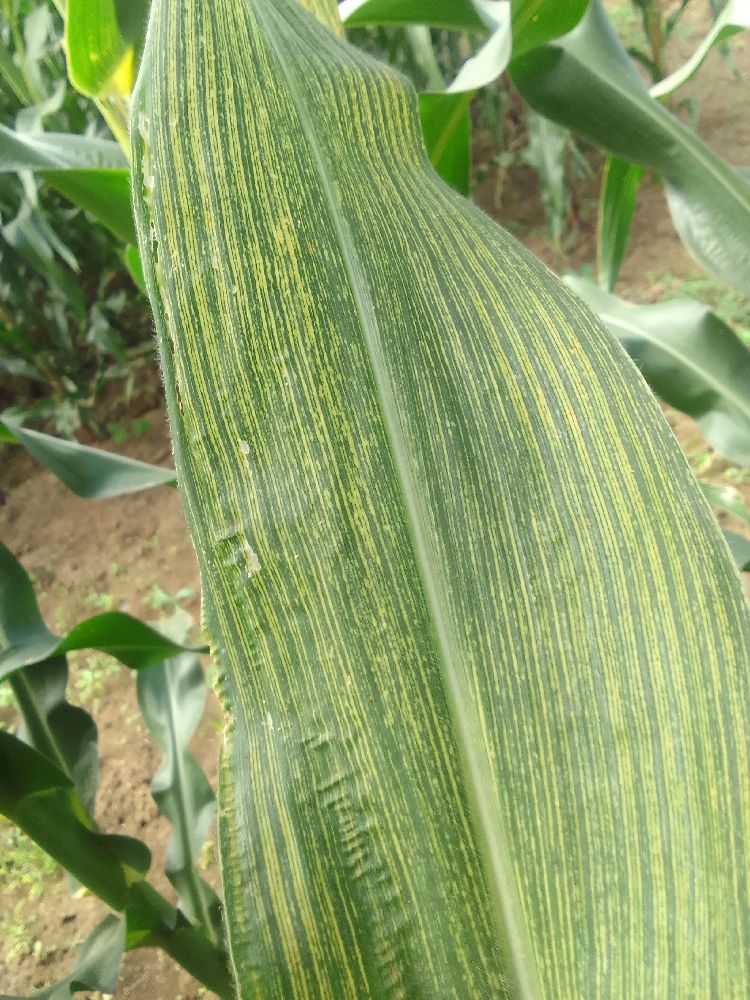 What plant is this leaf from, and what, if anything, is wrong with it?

maize, maize streak virus
